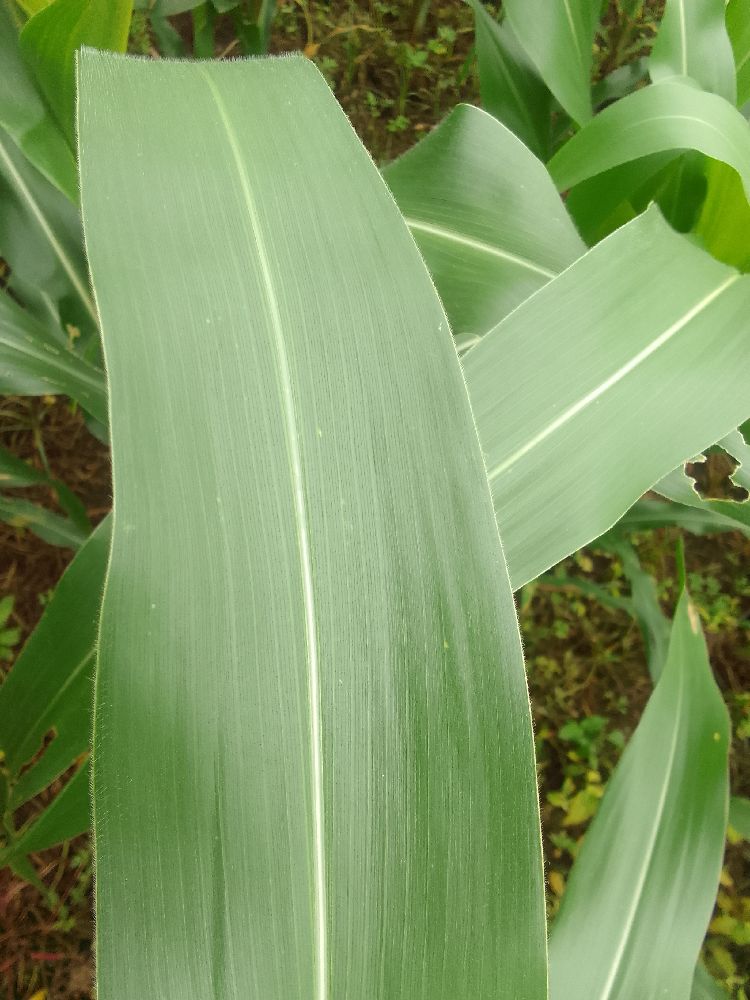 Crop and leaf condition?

maize, healthy
